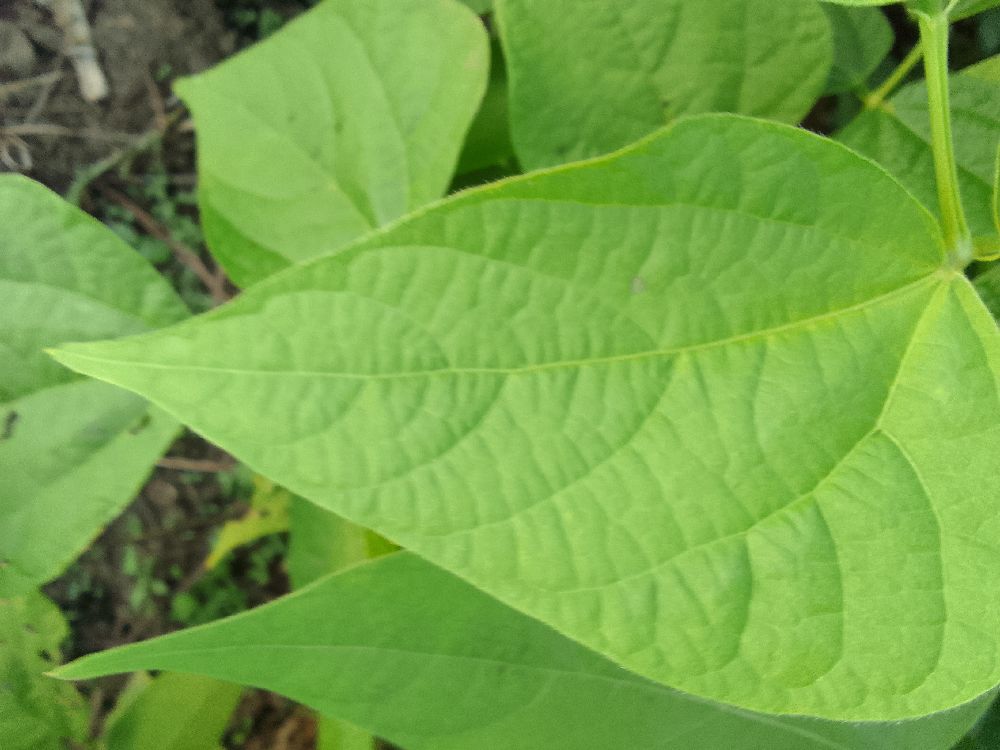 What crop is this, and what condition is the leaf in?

common bean, healthy
